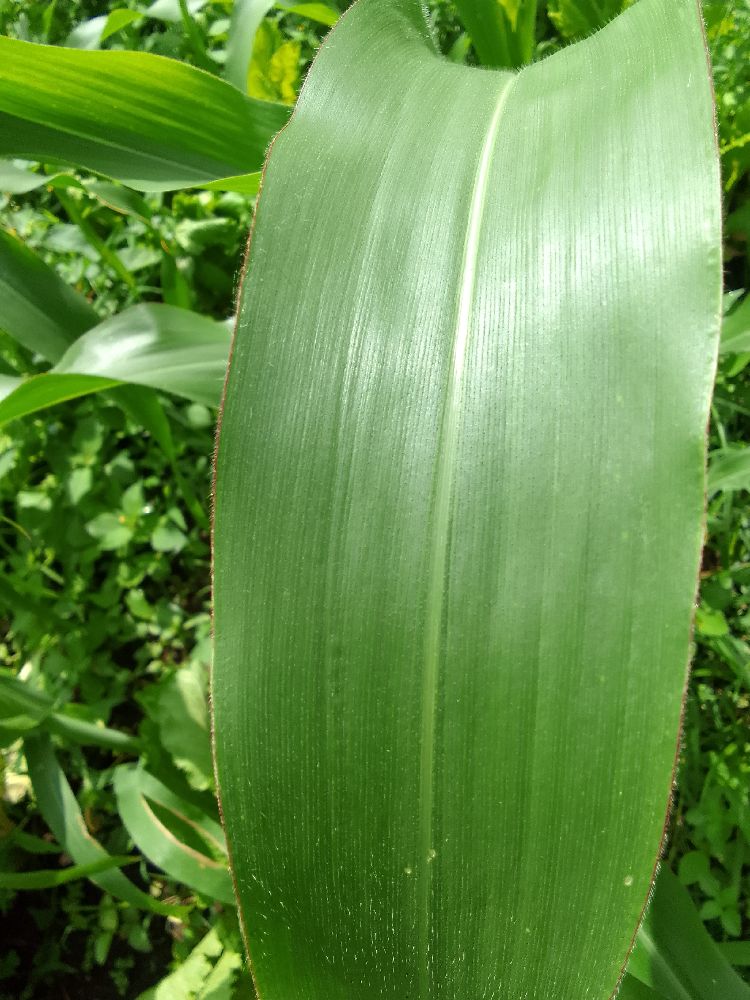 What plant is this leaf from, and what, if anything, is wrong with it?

maize, healthy
